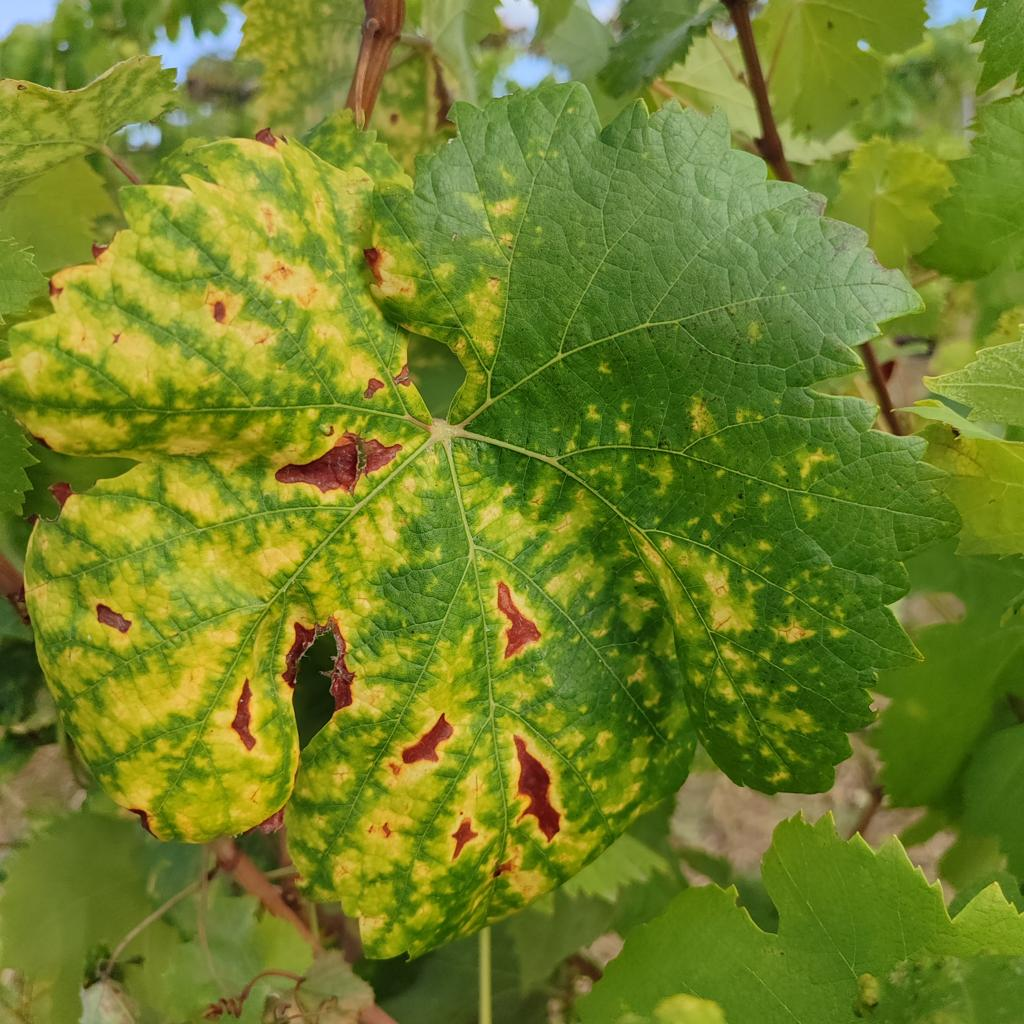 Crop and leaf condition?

grapevine, esca complex
